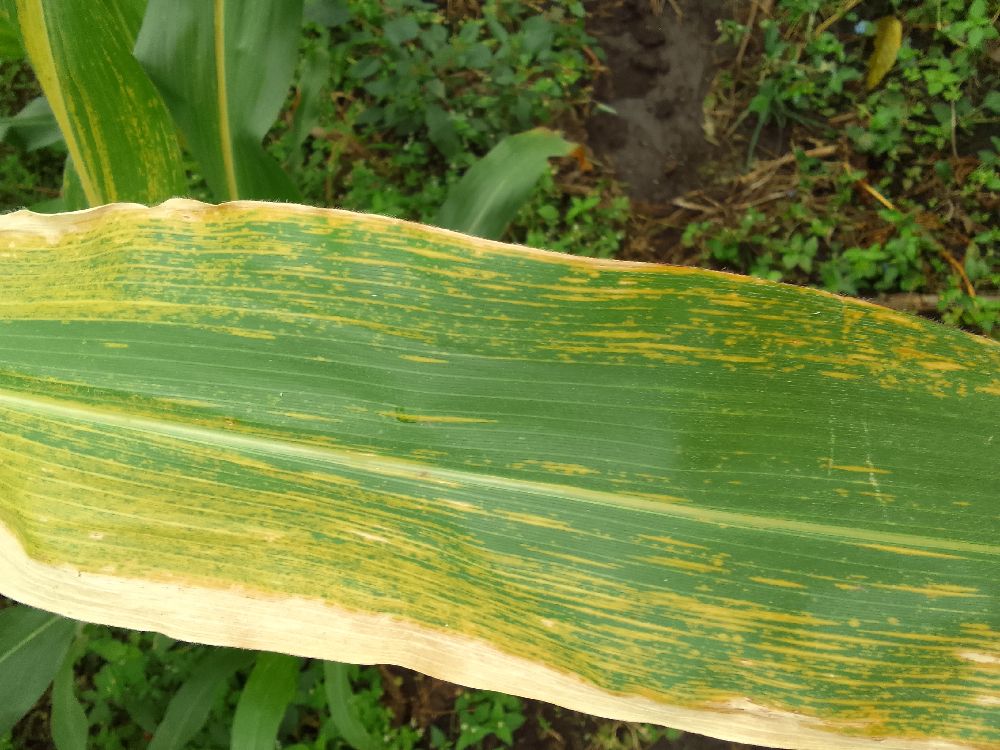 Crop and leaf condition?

maize, maize lethal necrosis
